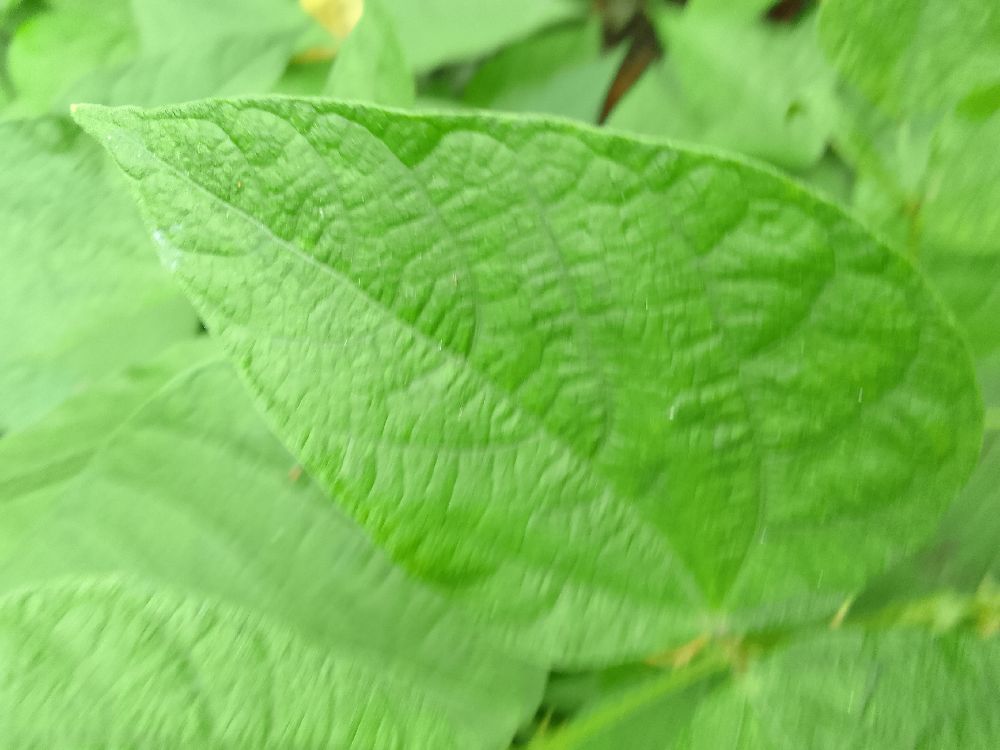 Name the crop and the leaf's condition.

common bean, healthy
